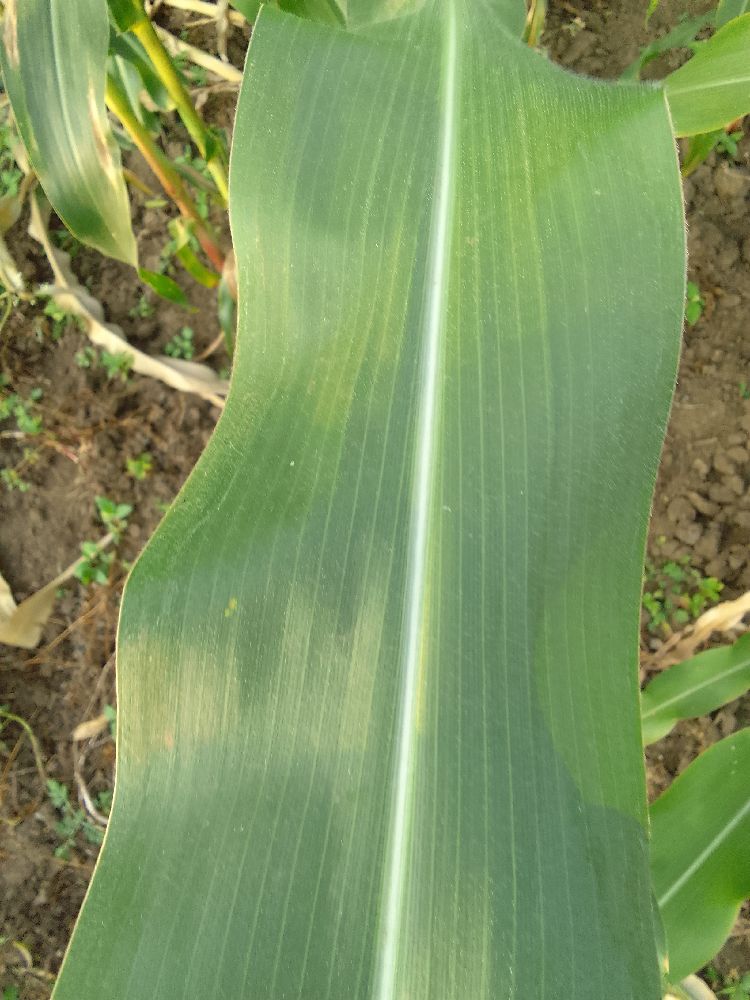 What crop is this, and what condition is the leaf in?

maize, healthy
